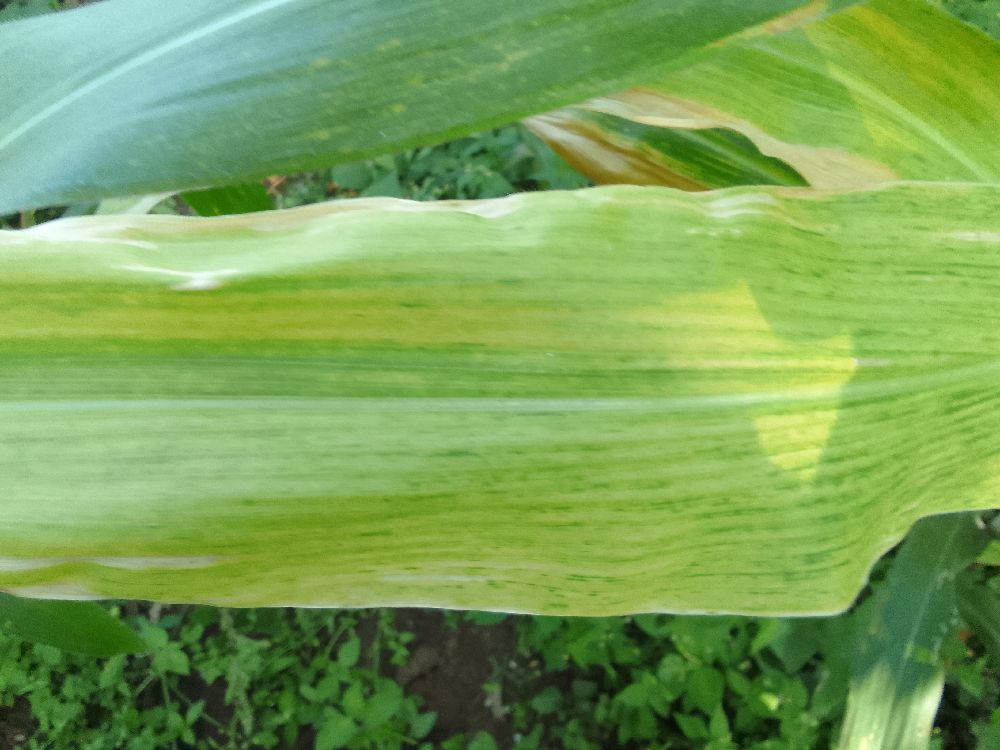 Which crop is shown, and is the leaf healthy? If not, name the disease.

maize, maize lethal necrosis
